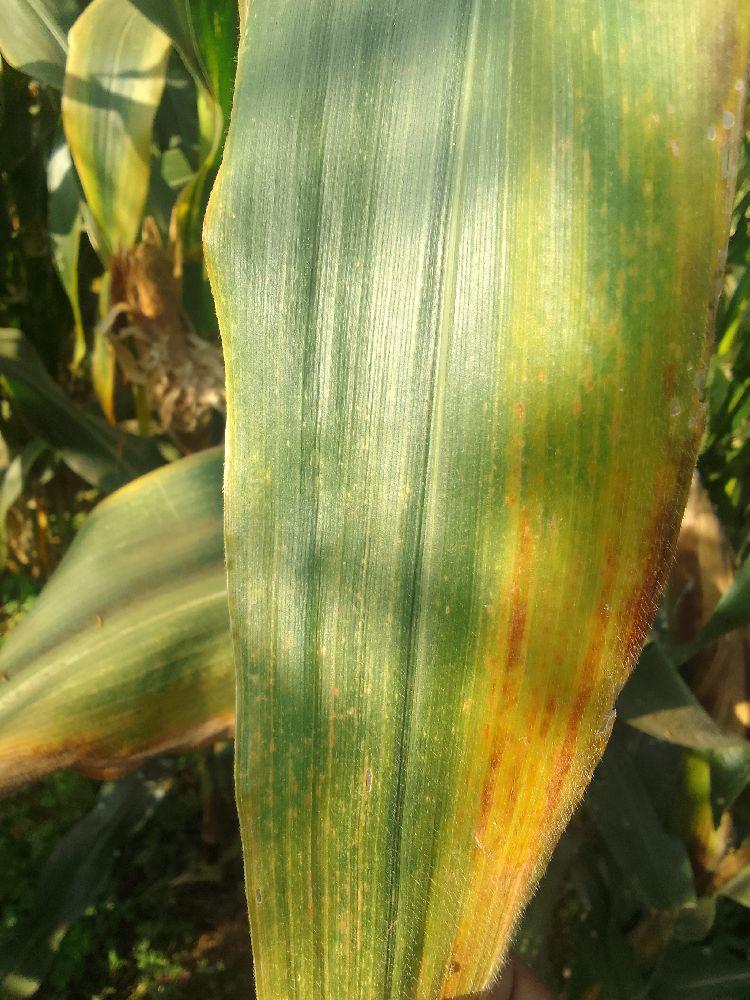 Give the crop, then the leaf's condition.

maize, maize lethal necrosis
